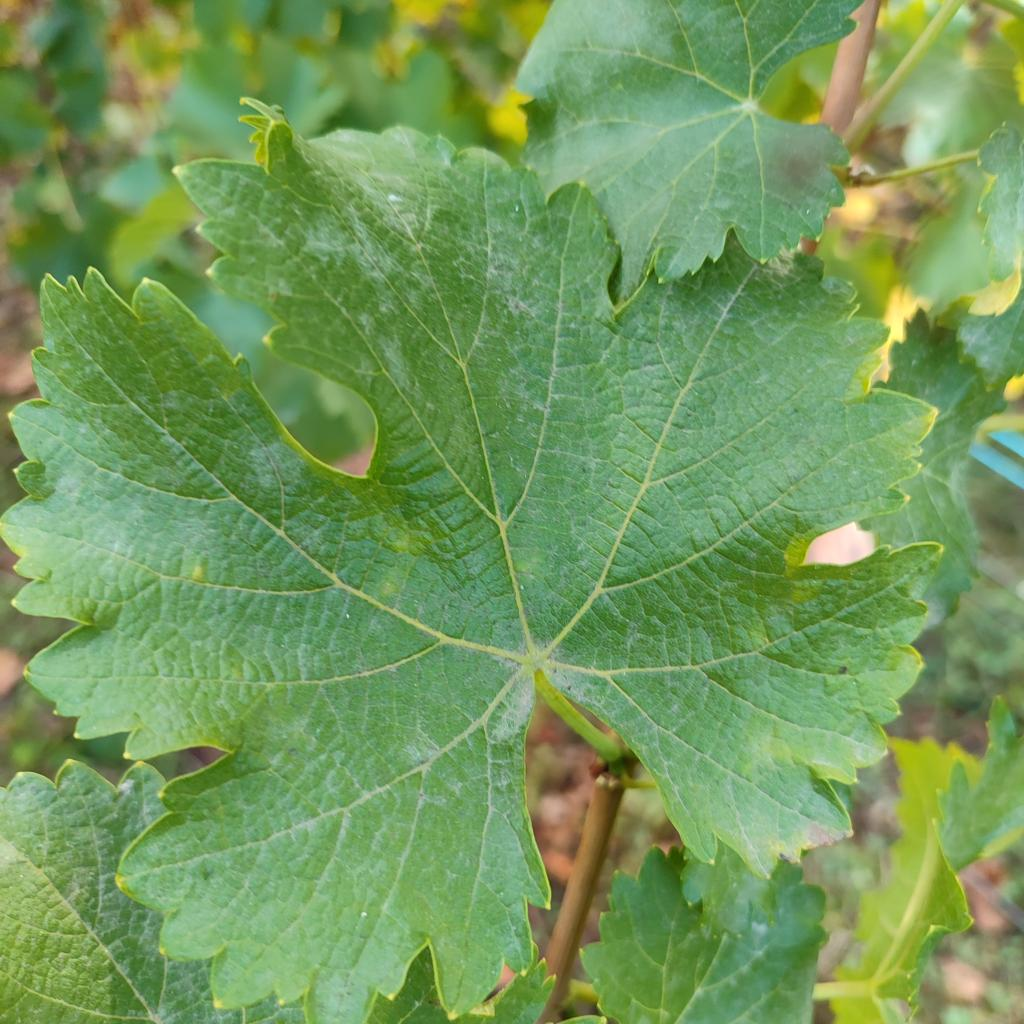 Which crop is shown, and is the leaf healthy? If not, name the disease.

grapevine, powdery mildew
